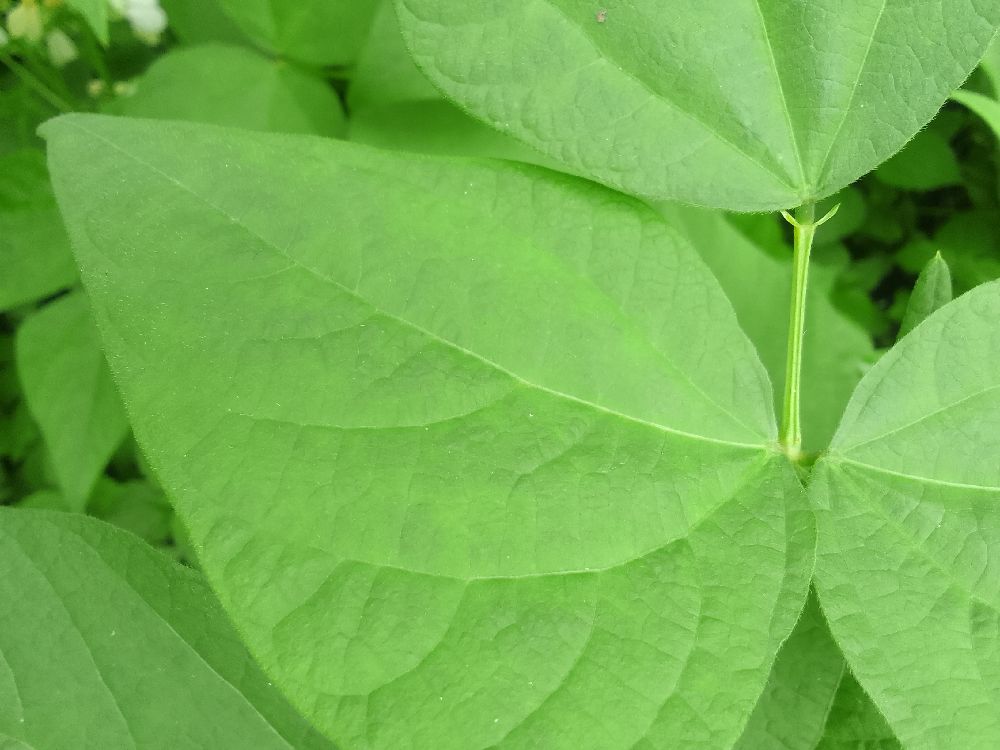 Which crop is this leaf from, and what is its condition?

common bean, healthy
